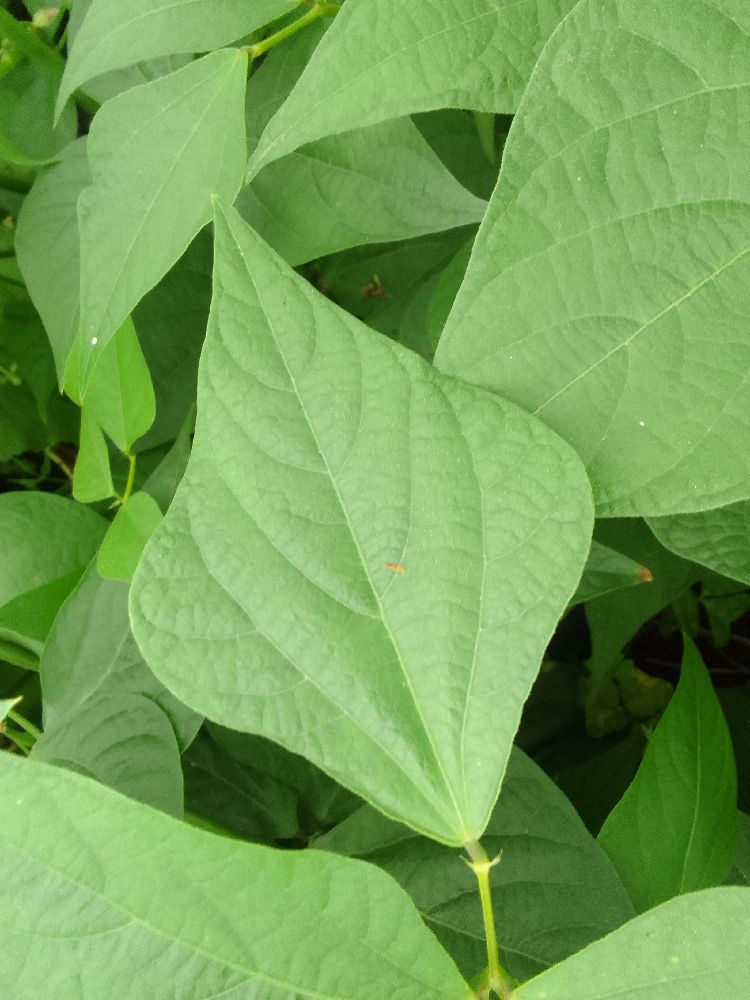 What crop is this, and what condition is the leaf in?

common bean, healthy
